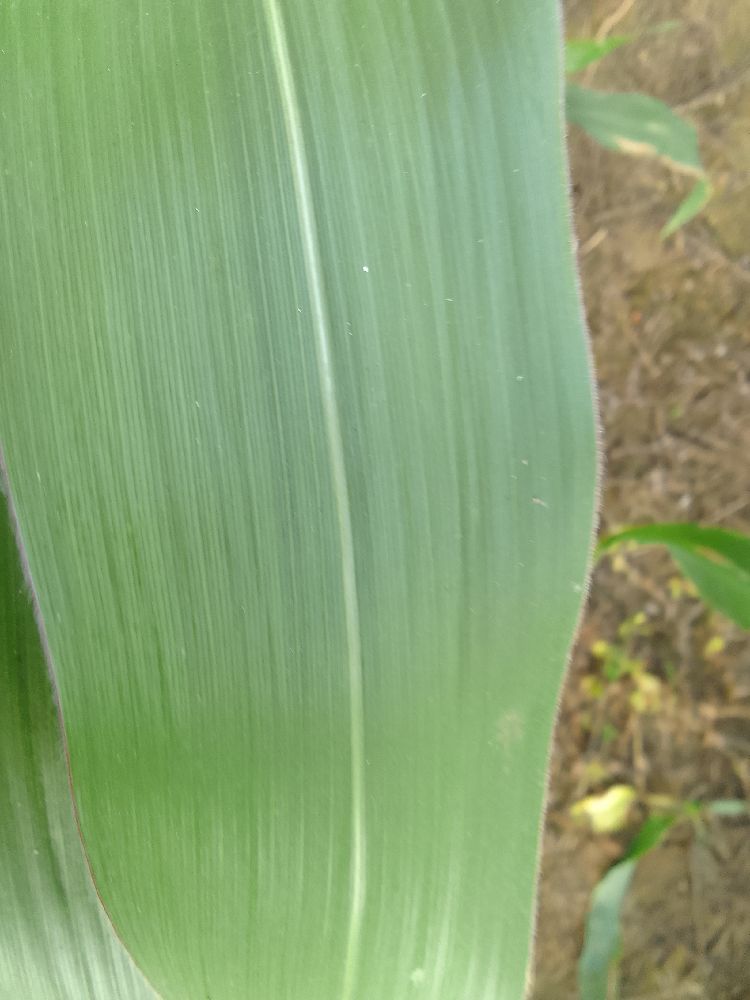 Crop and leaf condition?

maize, healthy
